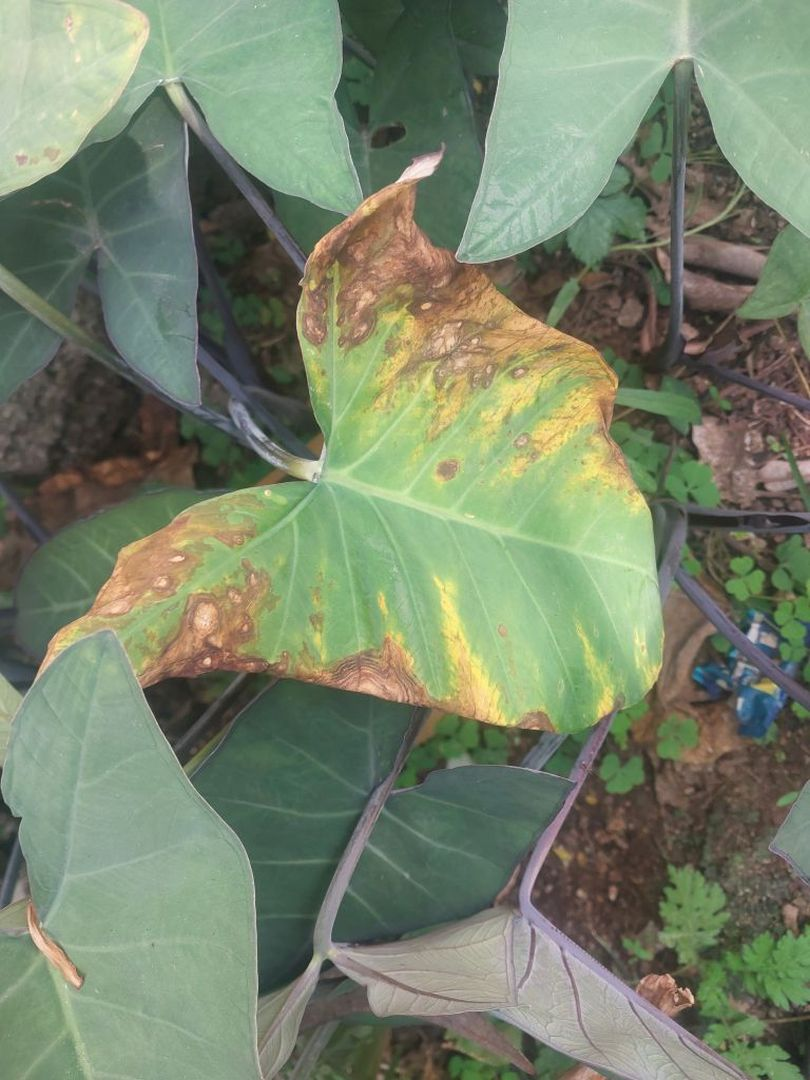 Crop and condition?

taro, leaf blight
